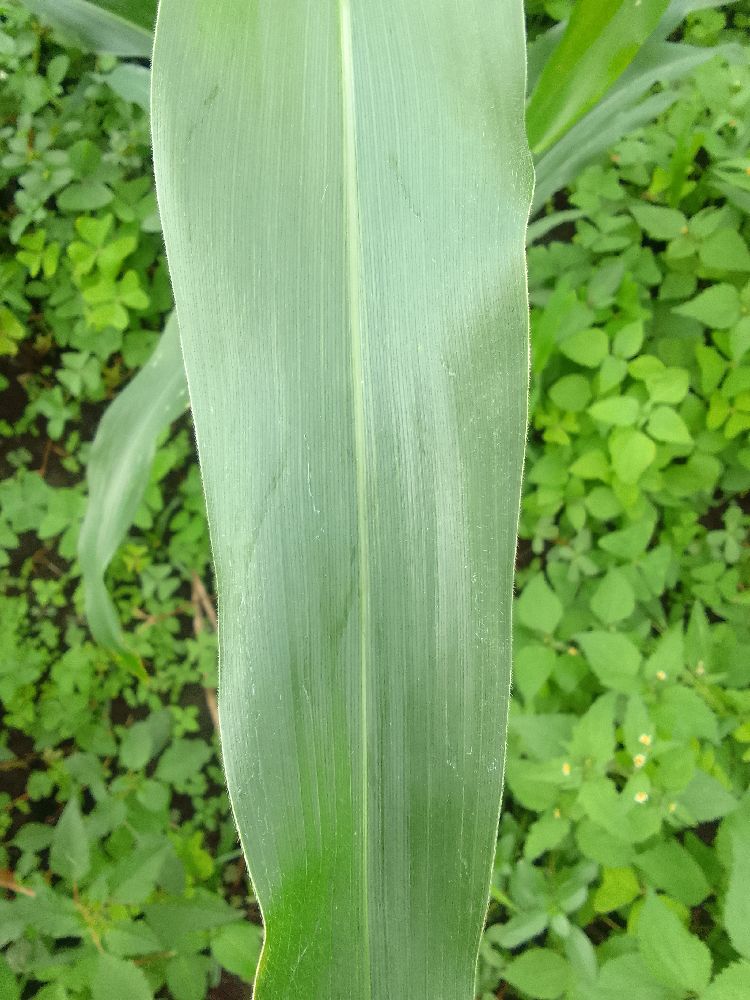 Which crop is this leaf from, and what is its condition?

maize, healthy
